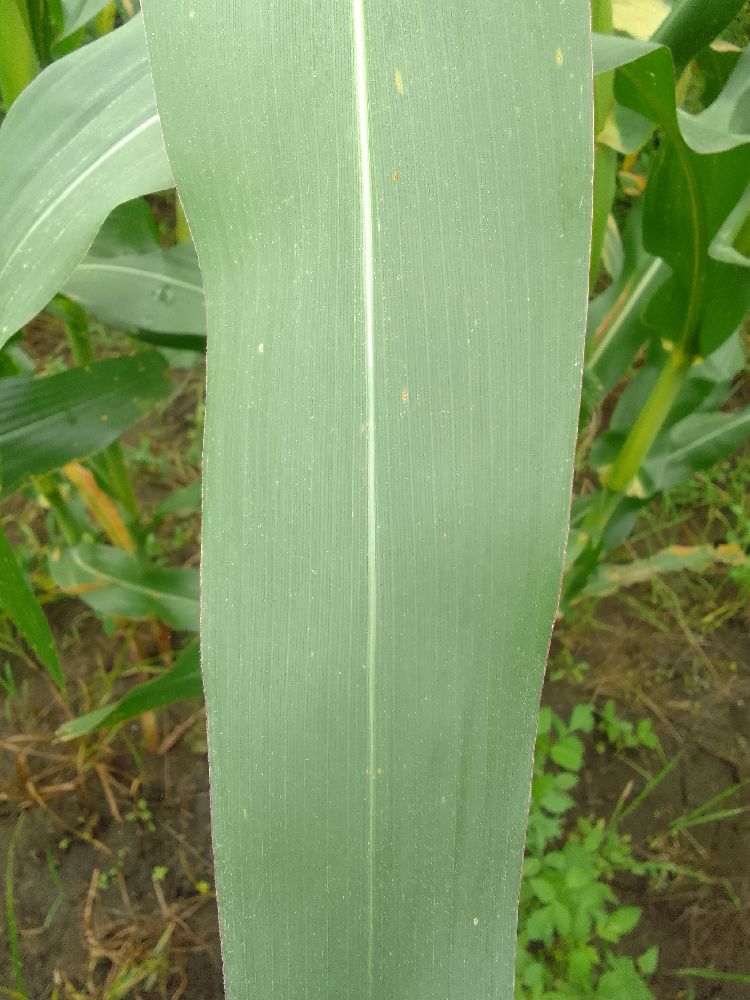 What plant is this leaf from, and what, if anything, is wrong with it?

maize, healthy
